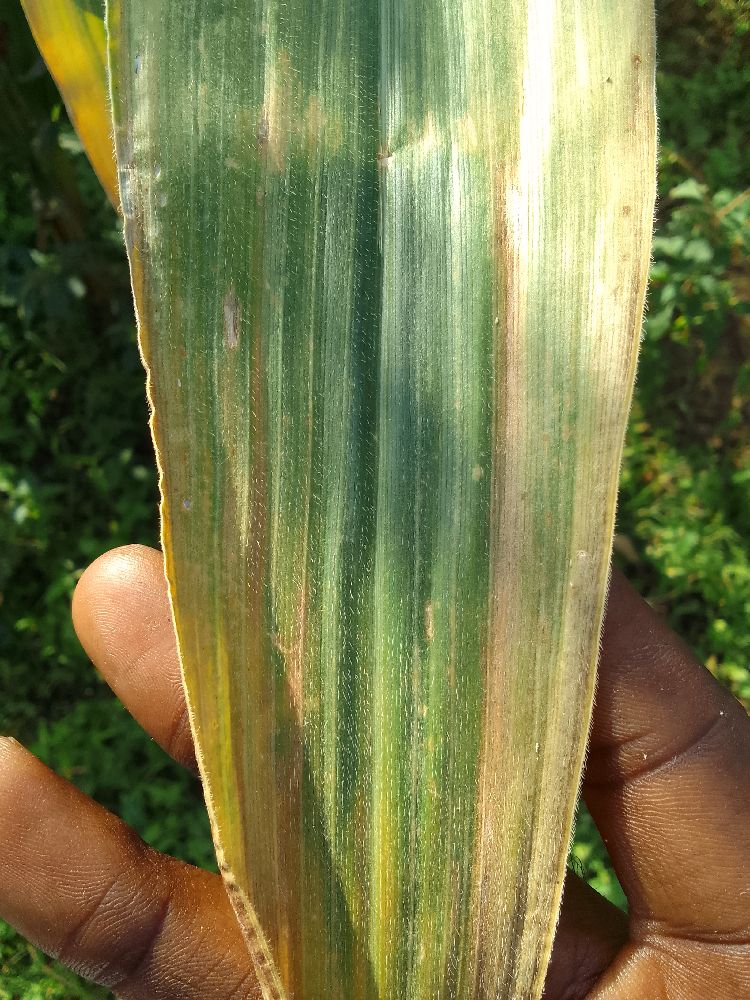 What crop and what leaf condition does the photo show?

maize, maize lethal necrosis
